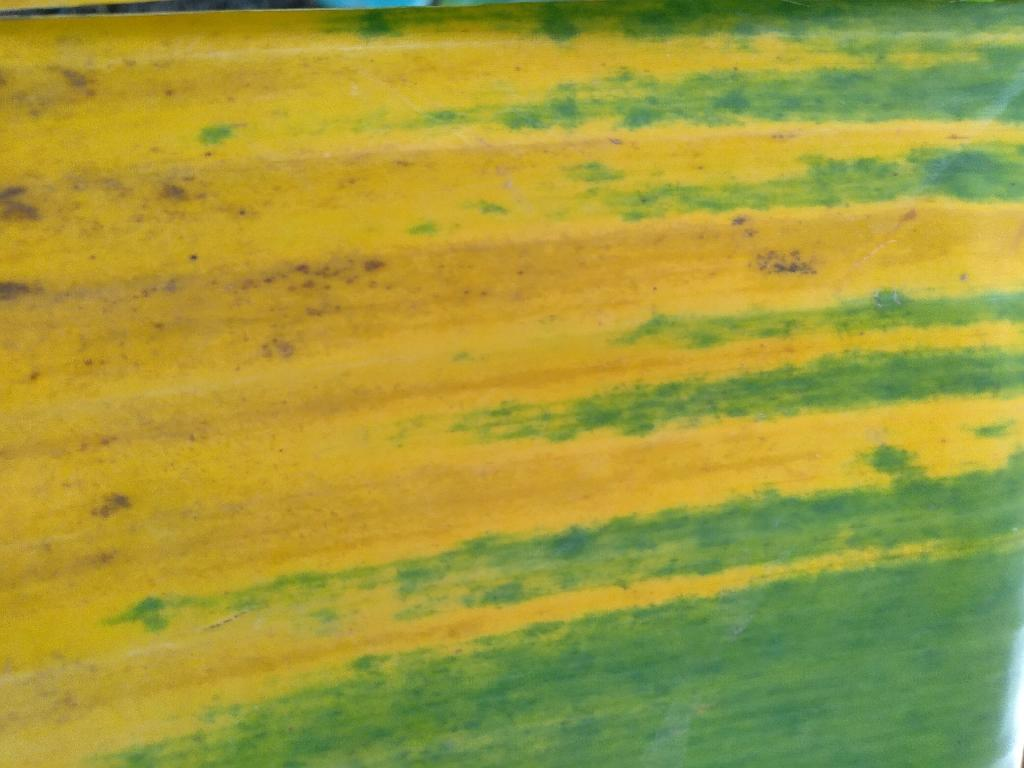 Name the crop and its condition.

banana, fusarium wilt race 1
